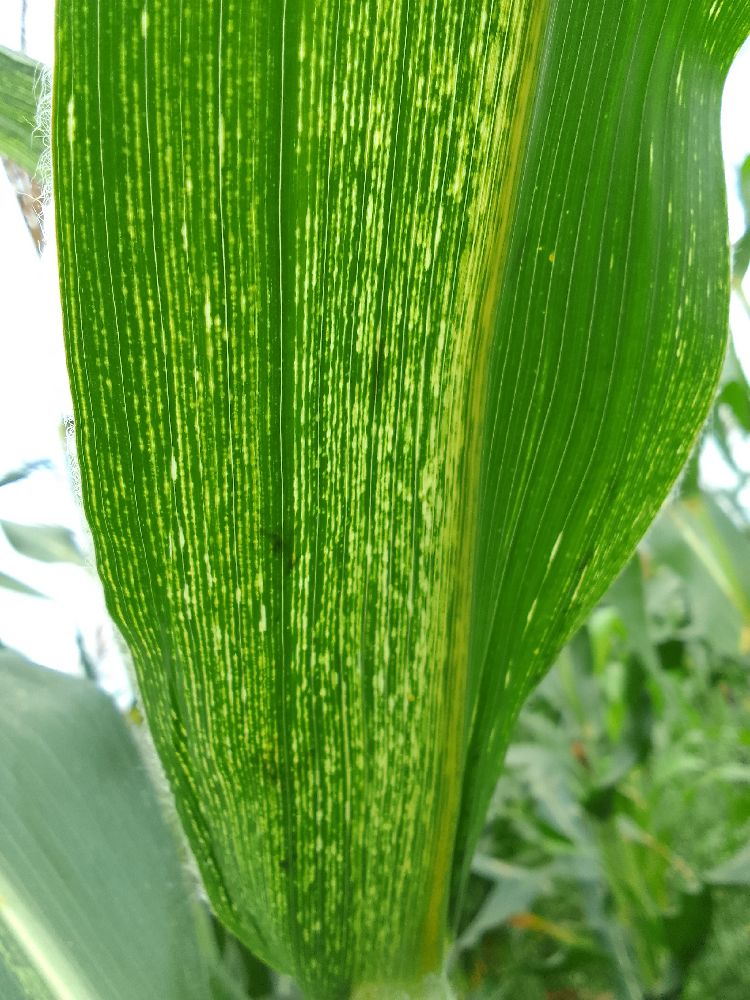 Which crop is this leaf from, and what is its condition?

maize, maize streak virus
